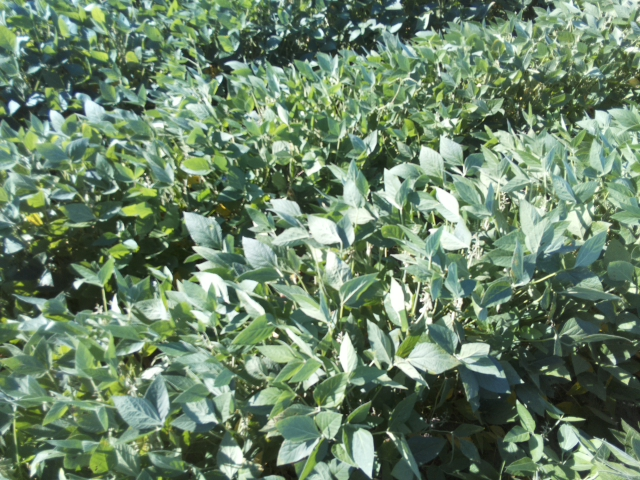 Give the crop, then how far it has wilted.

soybean, leaflets folding inward at secondary pulvinus with no turgor loss in leaflets or petioles
